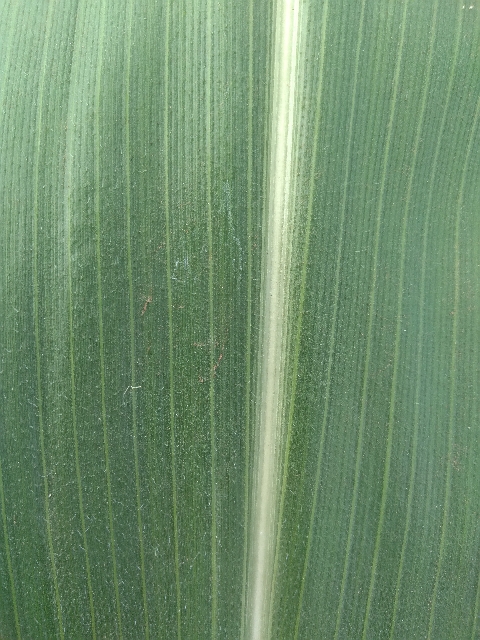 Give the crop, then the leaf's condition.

maize, healthy
